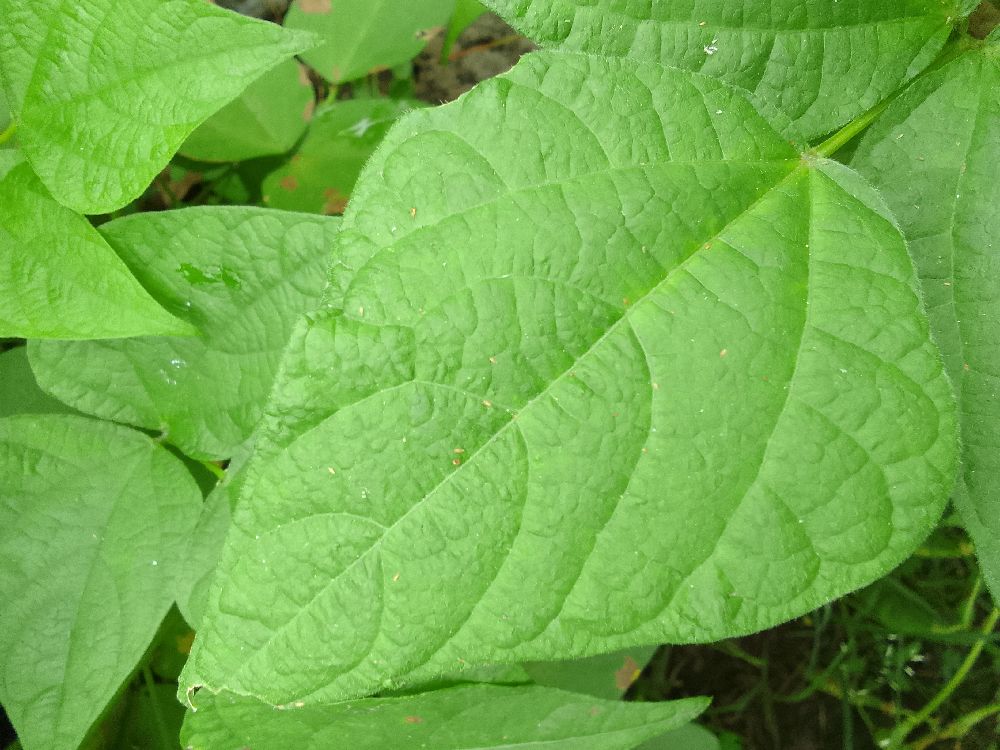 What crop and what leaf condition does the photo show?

common bean, healthy
